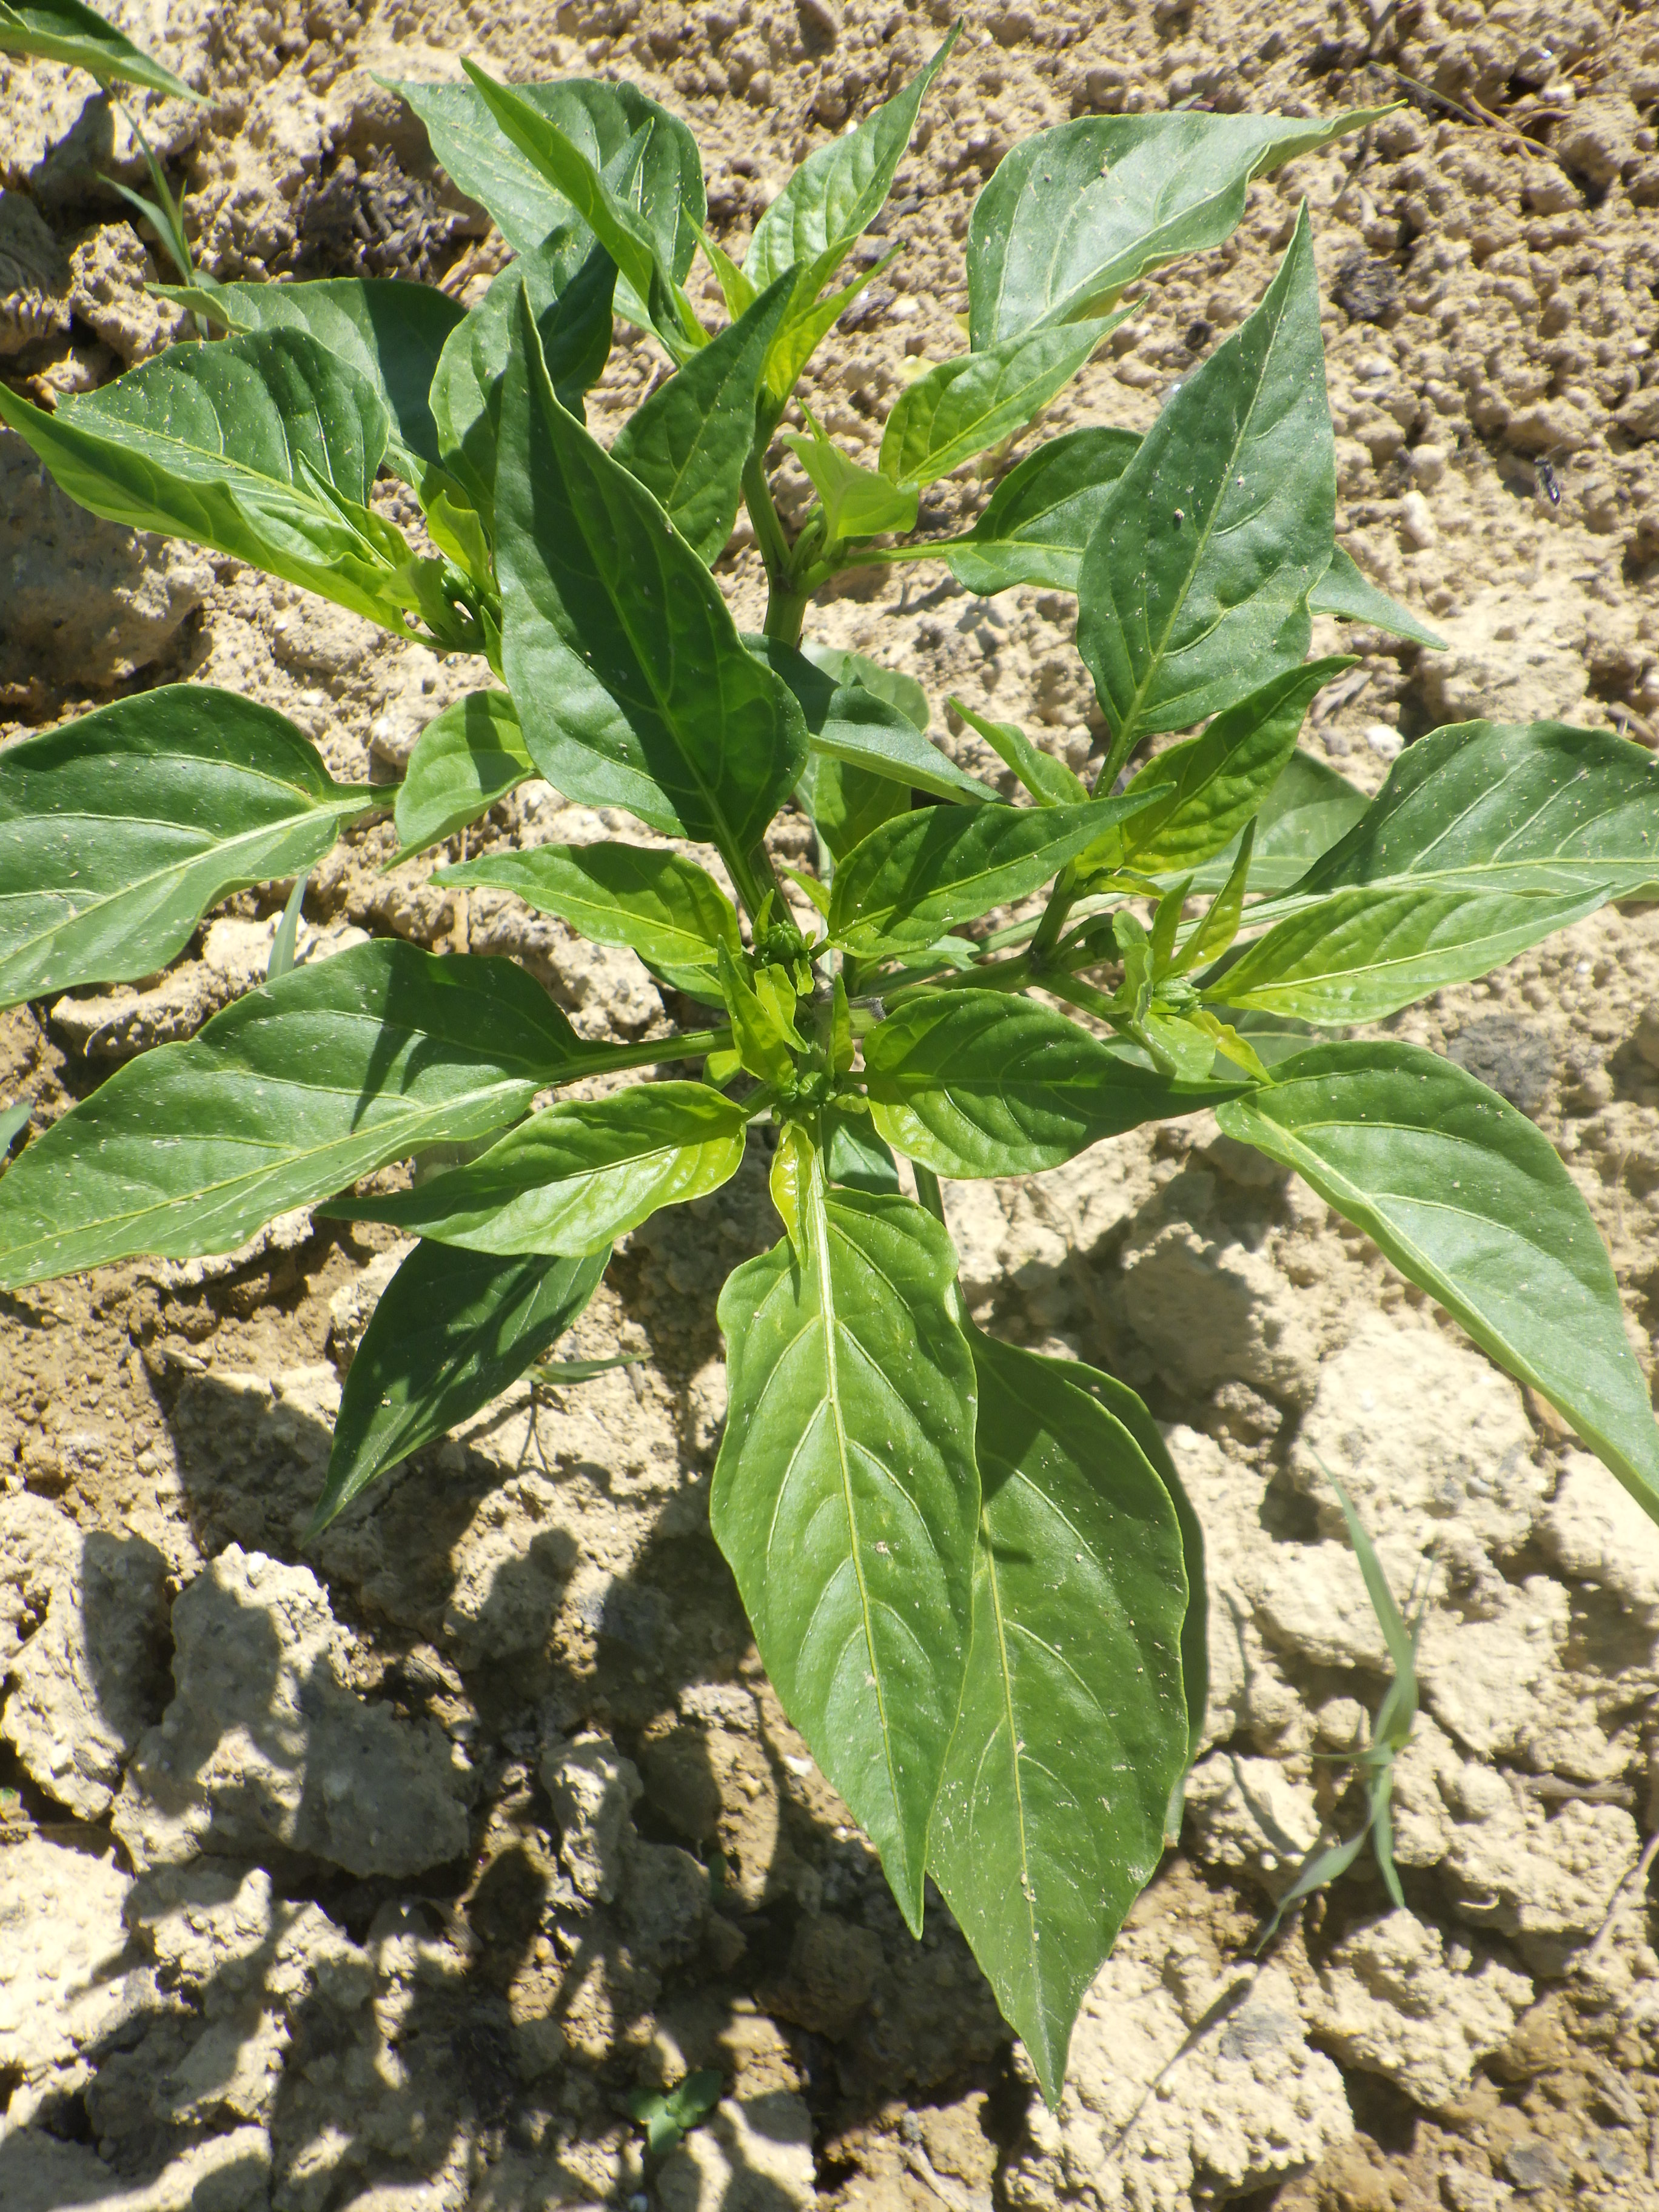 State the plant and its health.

chili pepper, phytophagous
